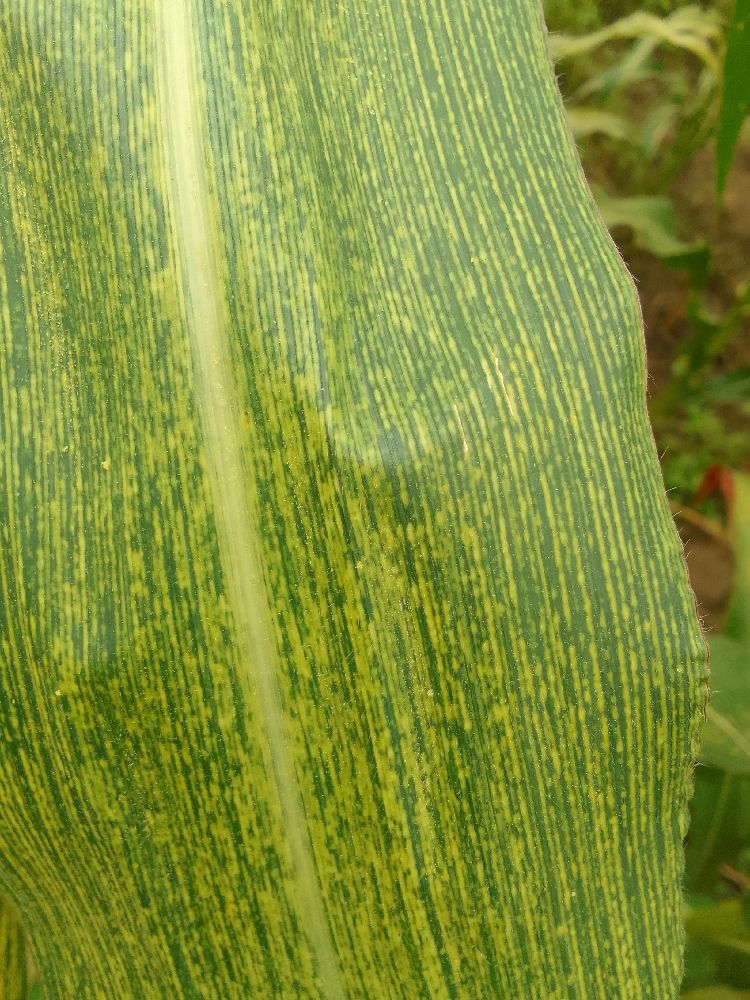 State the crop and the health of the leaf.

maize, maize streak virus
